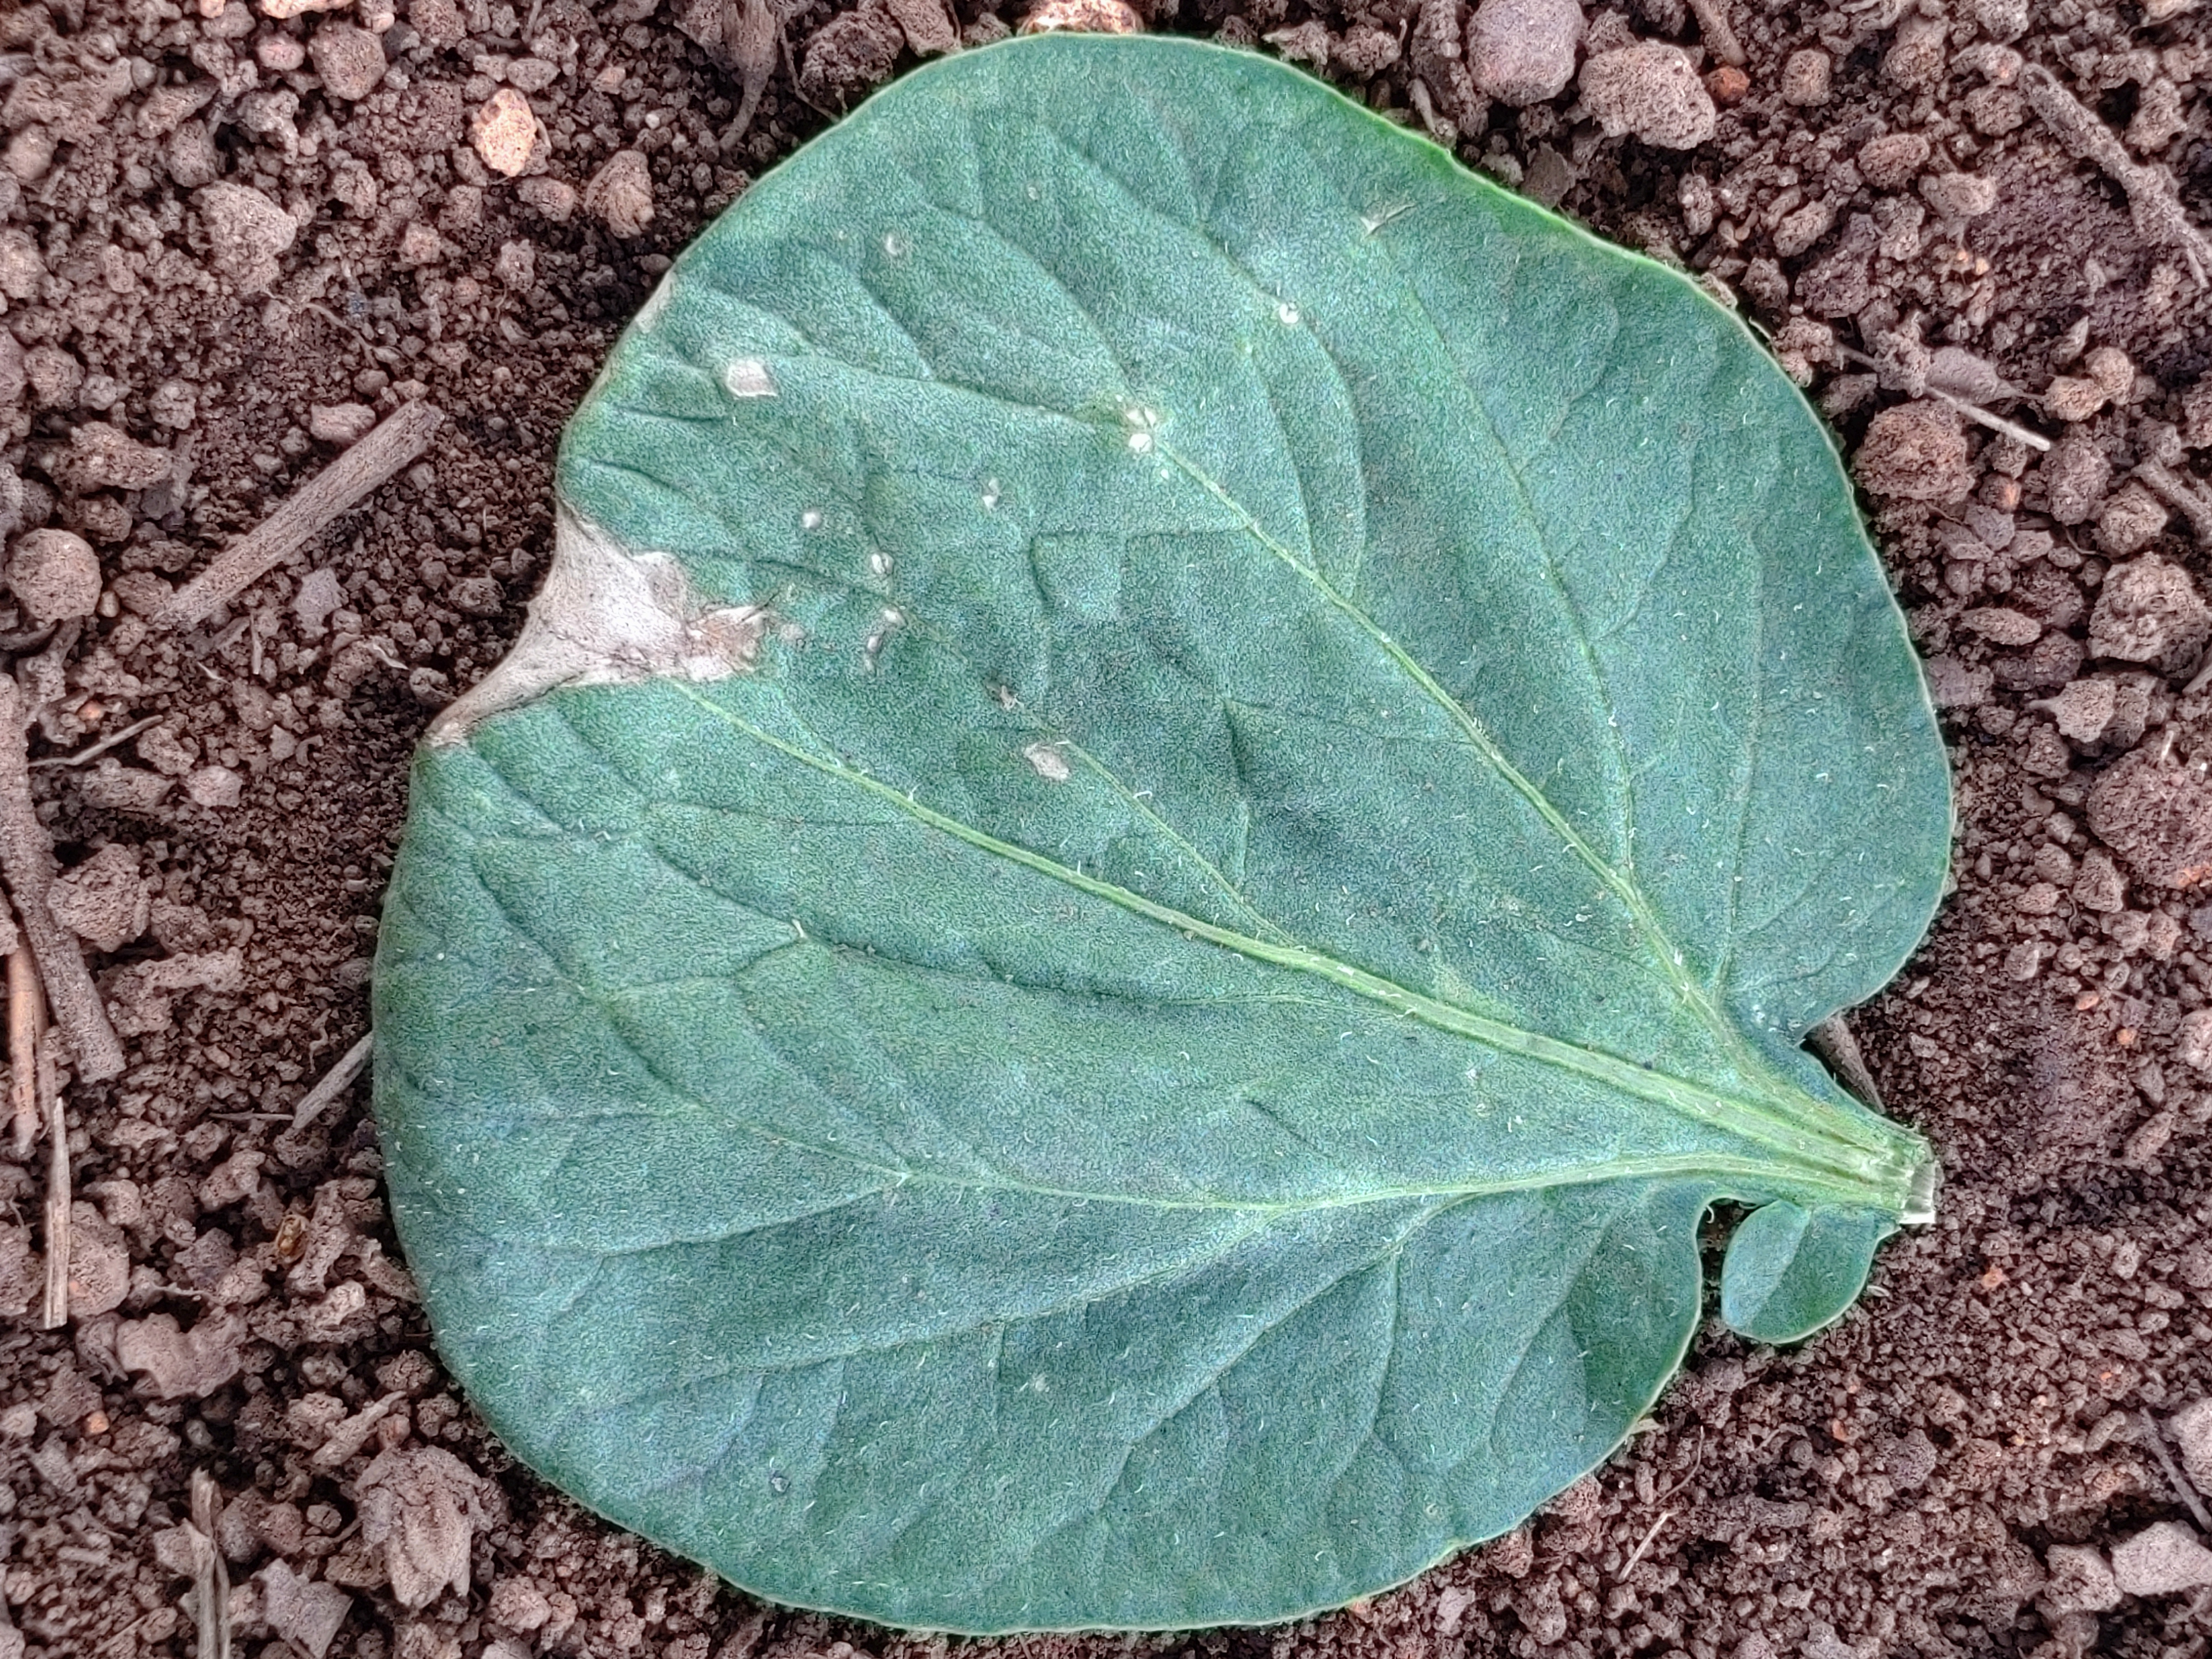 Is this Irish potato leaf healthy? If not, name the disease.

early blight
